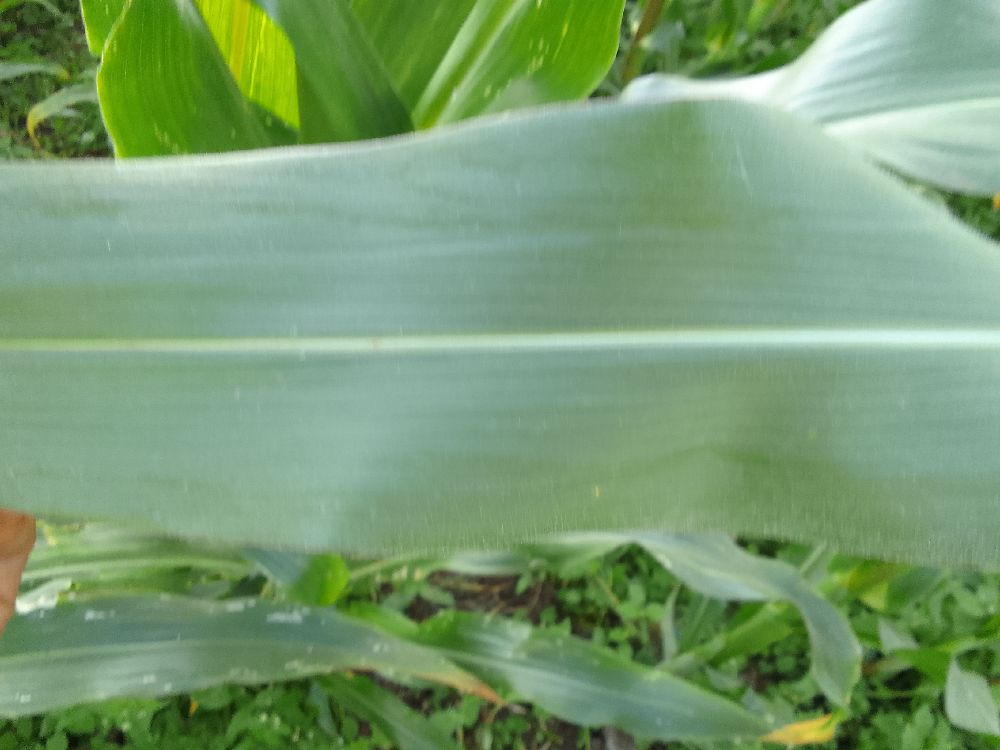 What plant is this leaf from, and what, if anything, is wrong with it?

maize, healthy
